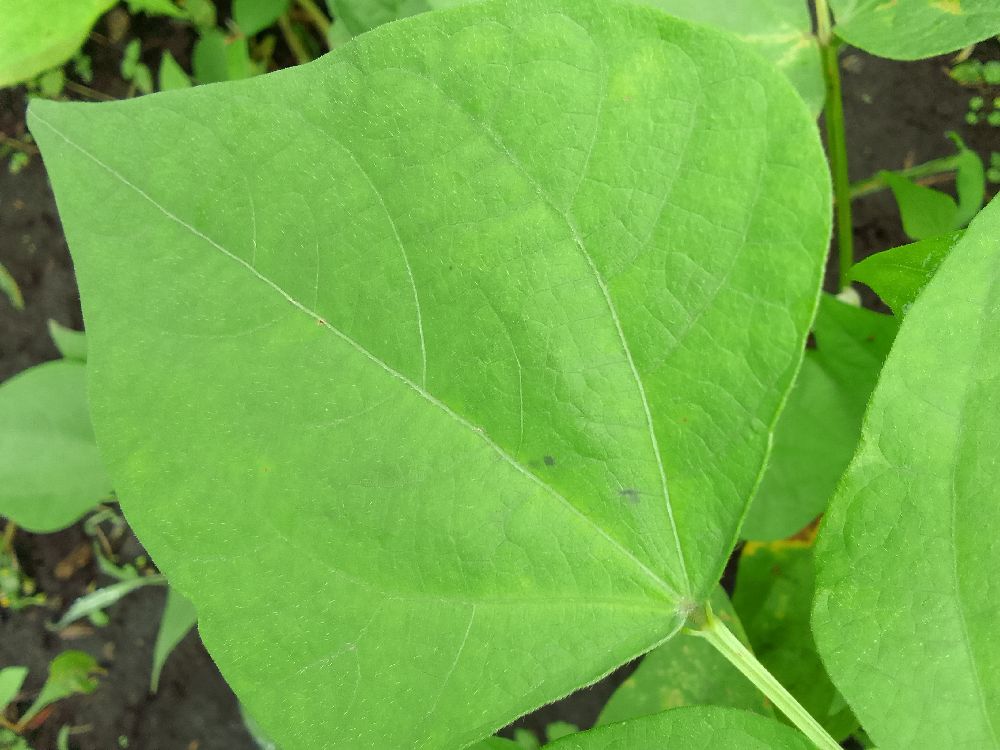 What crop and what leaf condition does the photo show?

common bean, healthy
